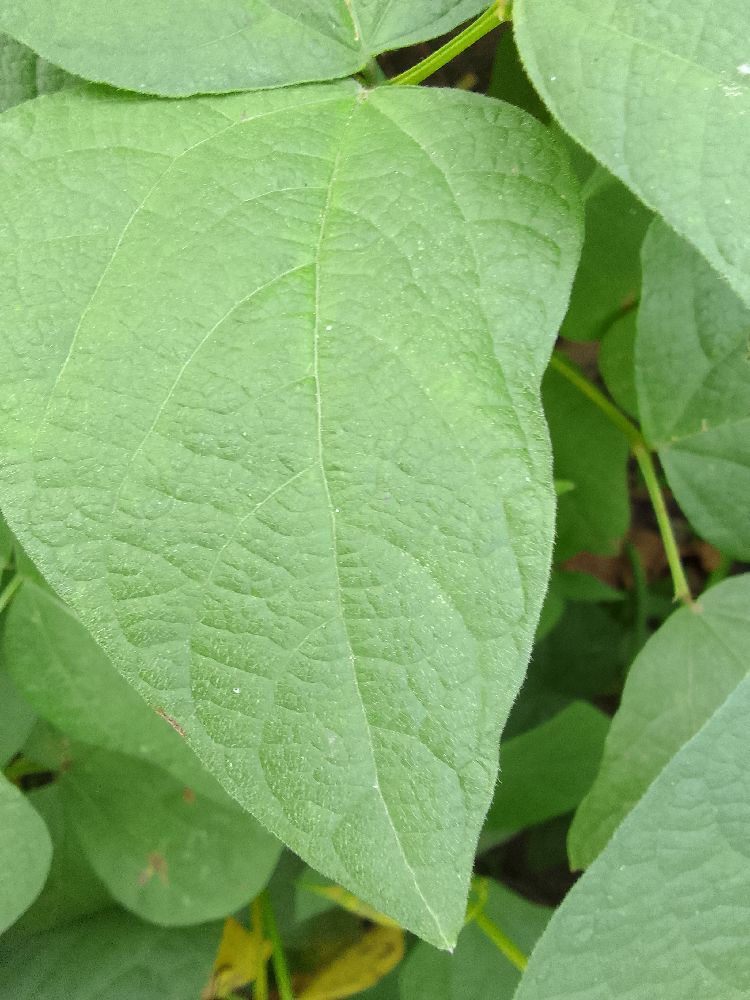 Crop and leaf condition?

common bean, healthy
